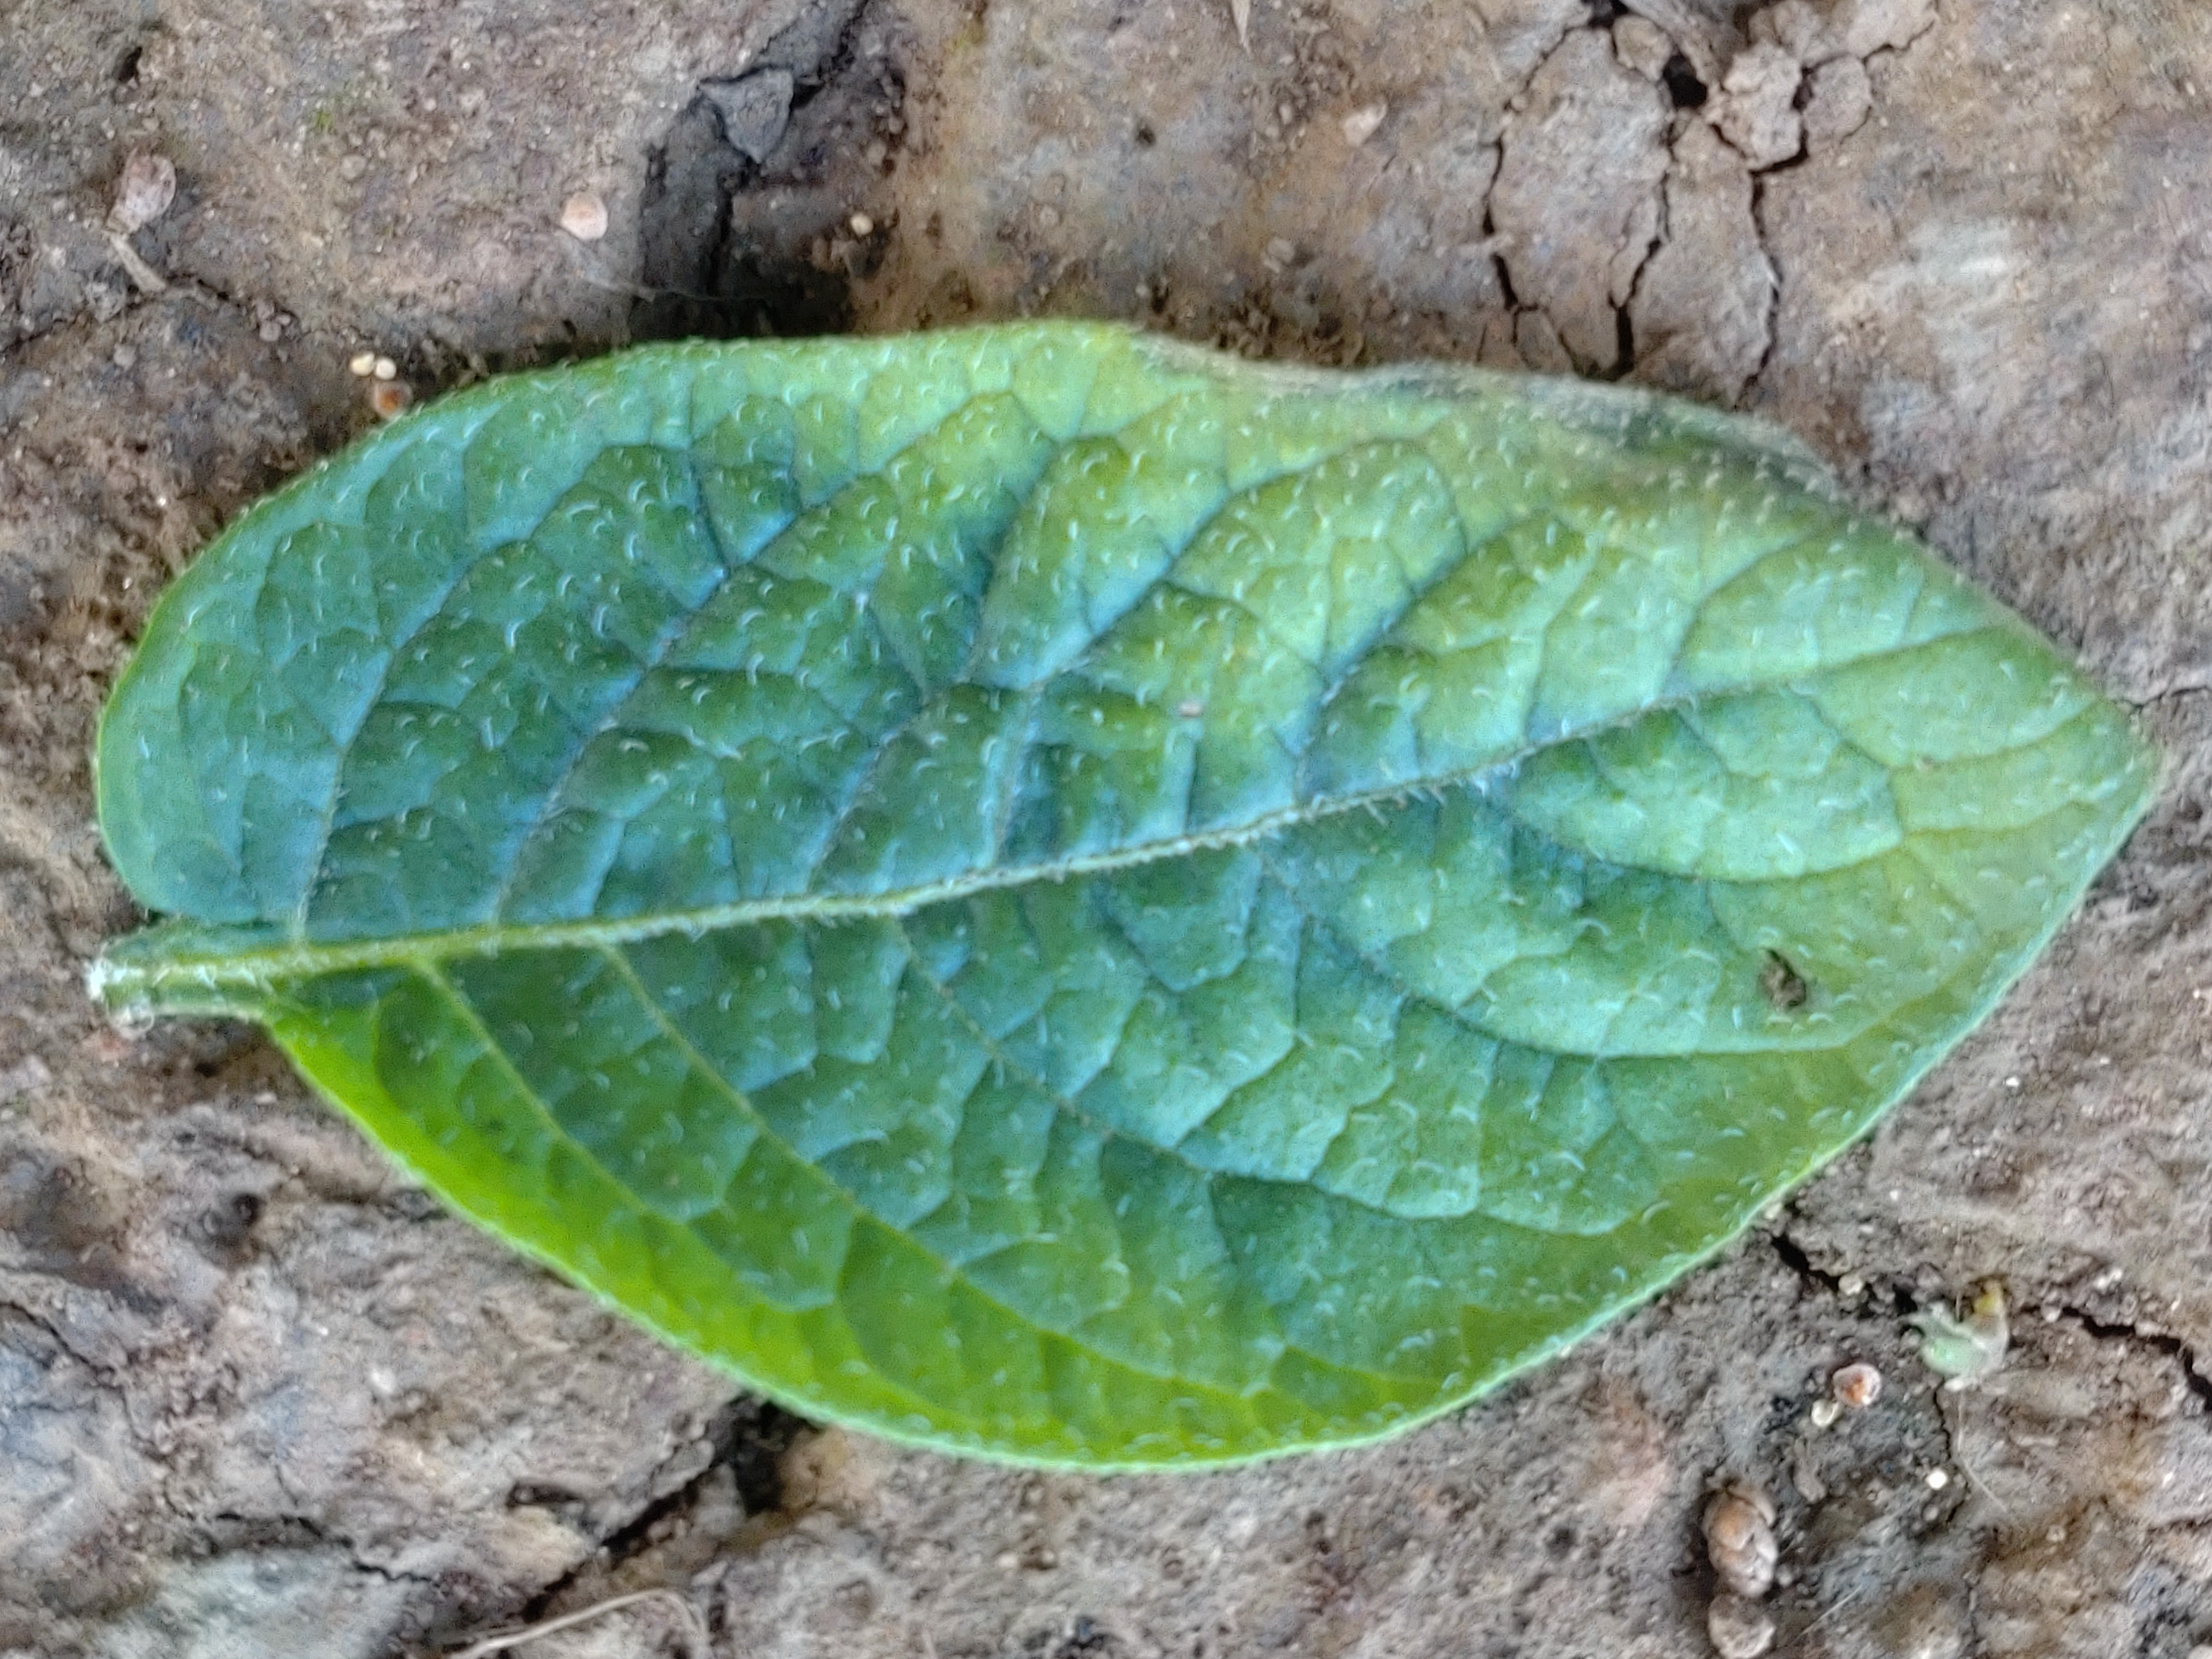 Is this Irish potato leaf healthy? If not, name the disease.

early blight
